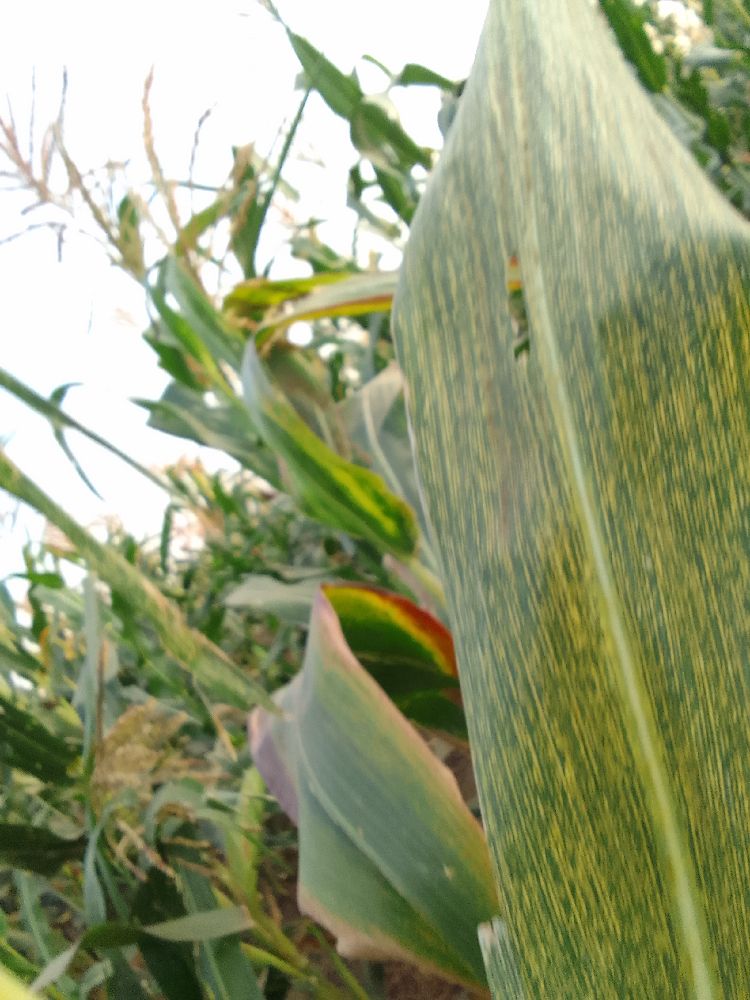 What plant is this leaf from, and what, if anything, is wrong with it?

maize, maize streak virus
